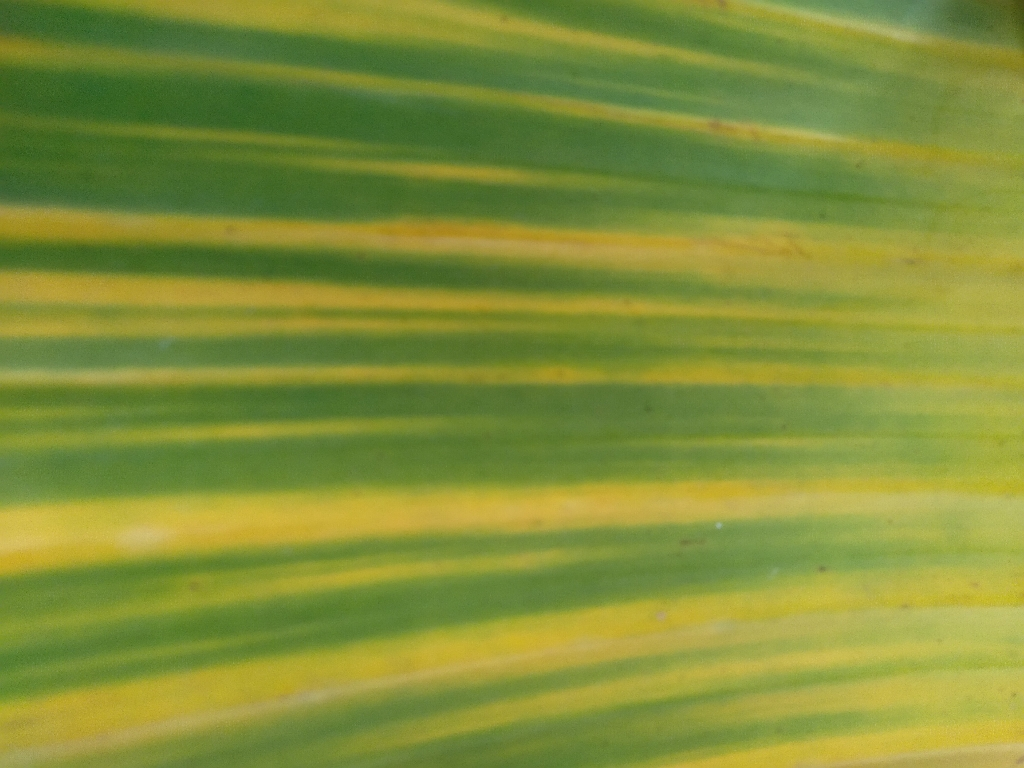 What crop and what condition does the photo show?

banana, fusarium wilt race 1
